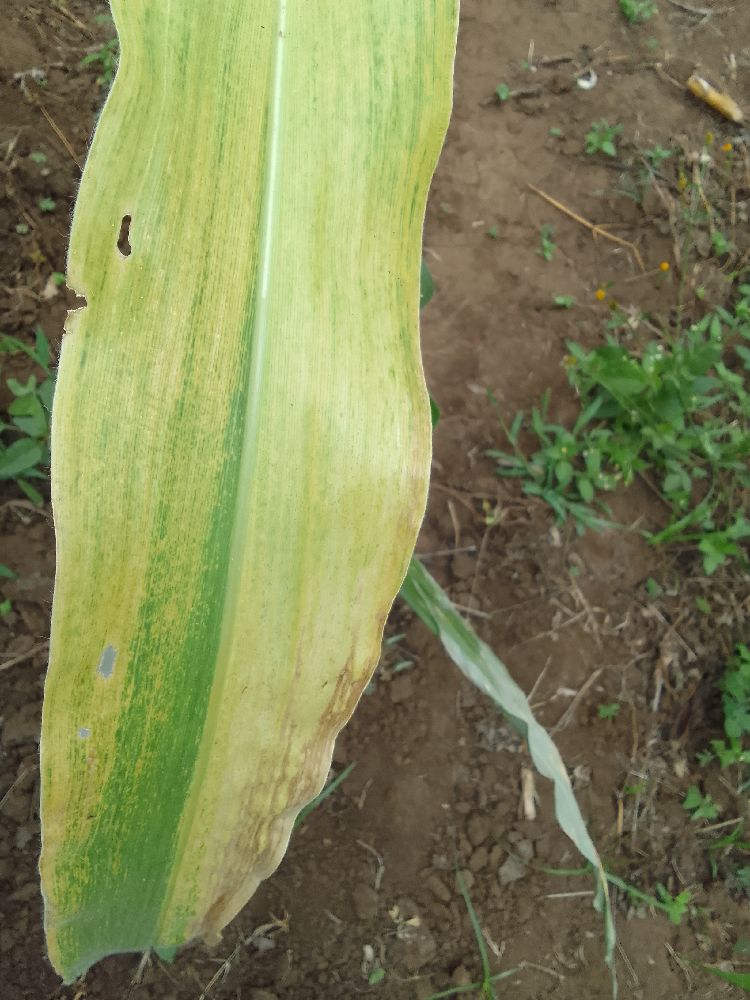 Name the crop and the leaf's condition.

maize, maize lethal necrosis
